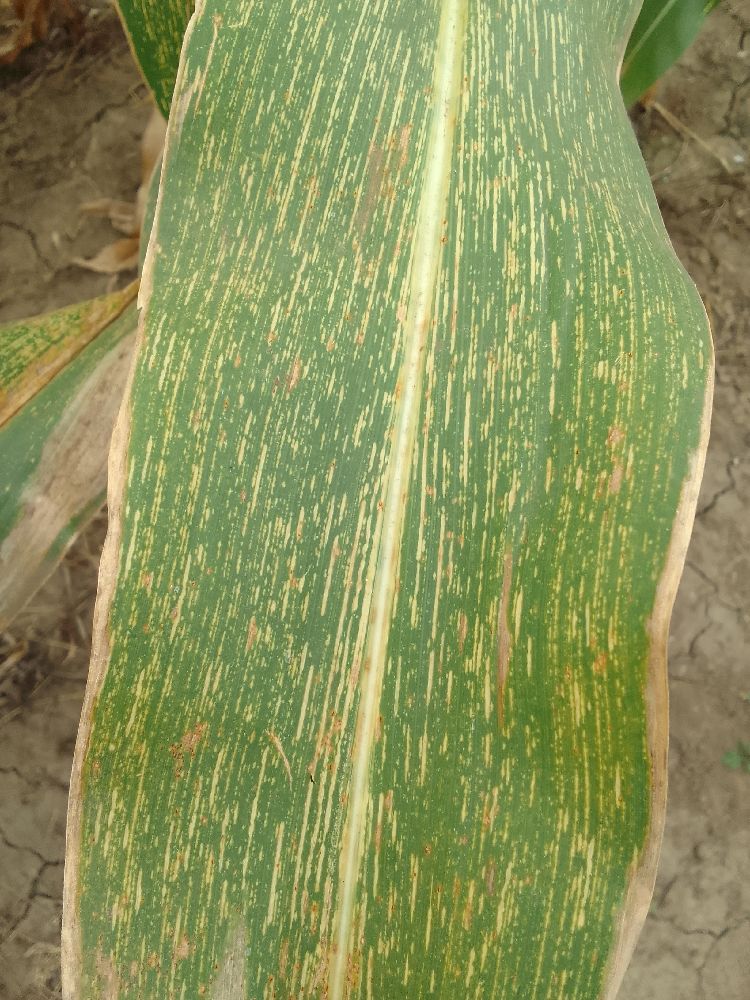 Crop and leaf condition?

maize, maize streak virus
